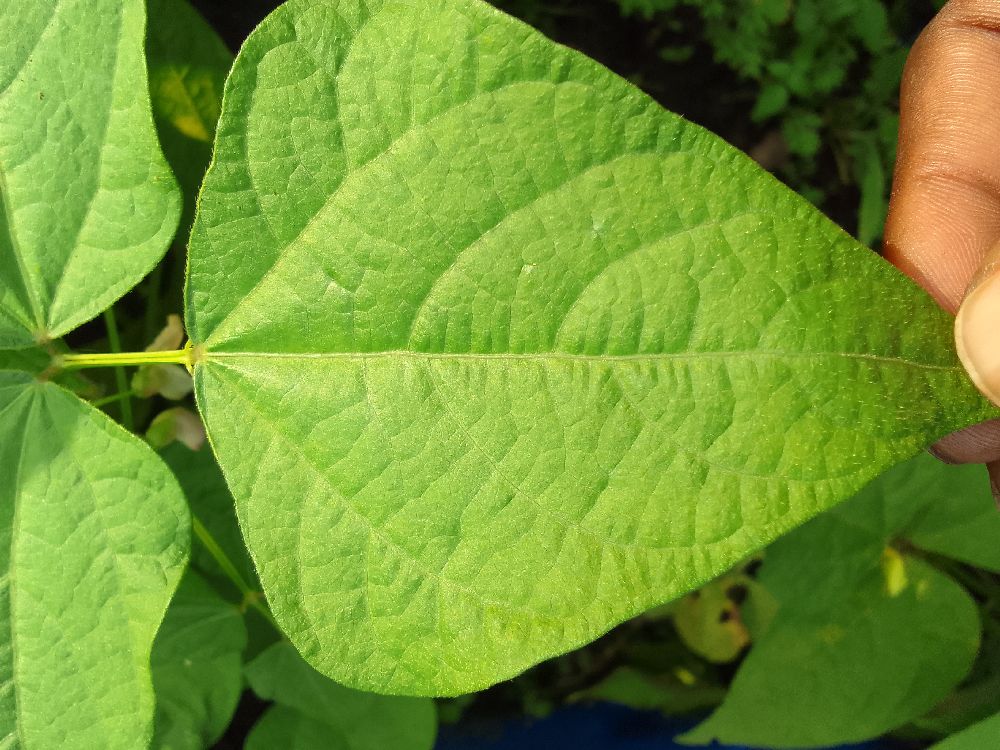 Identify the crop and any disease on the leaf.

common bean, healthy
